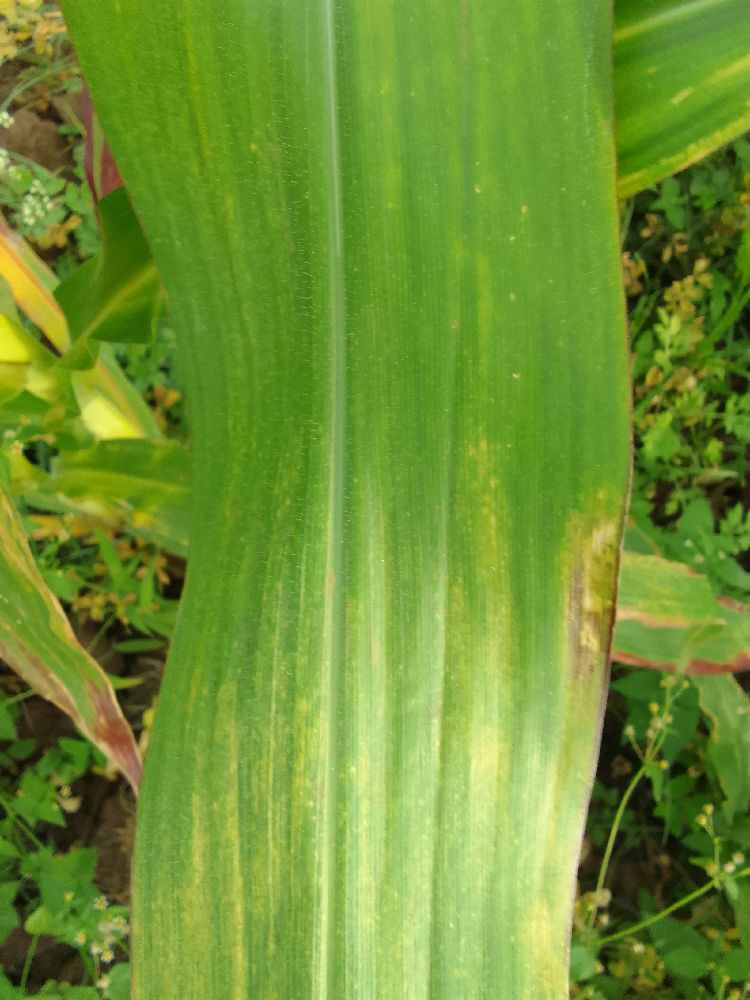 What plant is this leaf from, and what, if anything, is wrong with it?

maize, maize lethal necrosis
